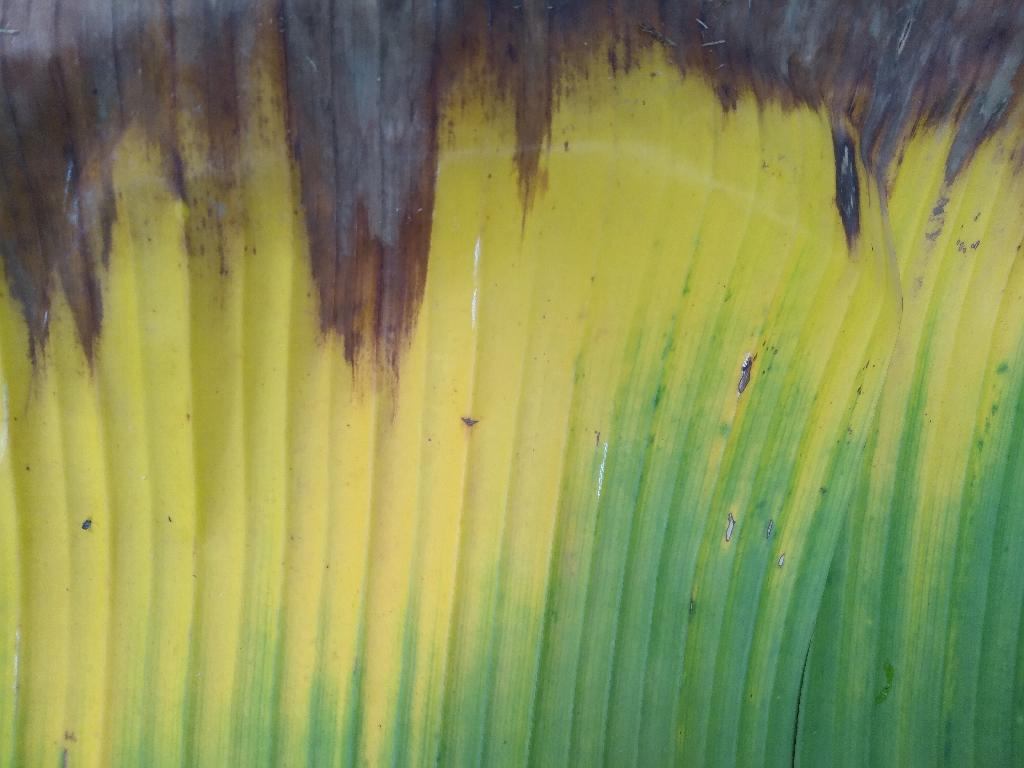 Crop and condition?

banana, fusarium wilt race 1
